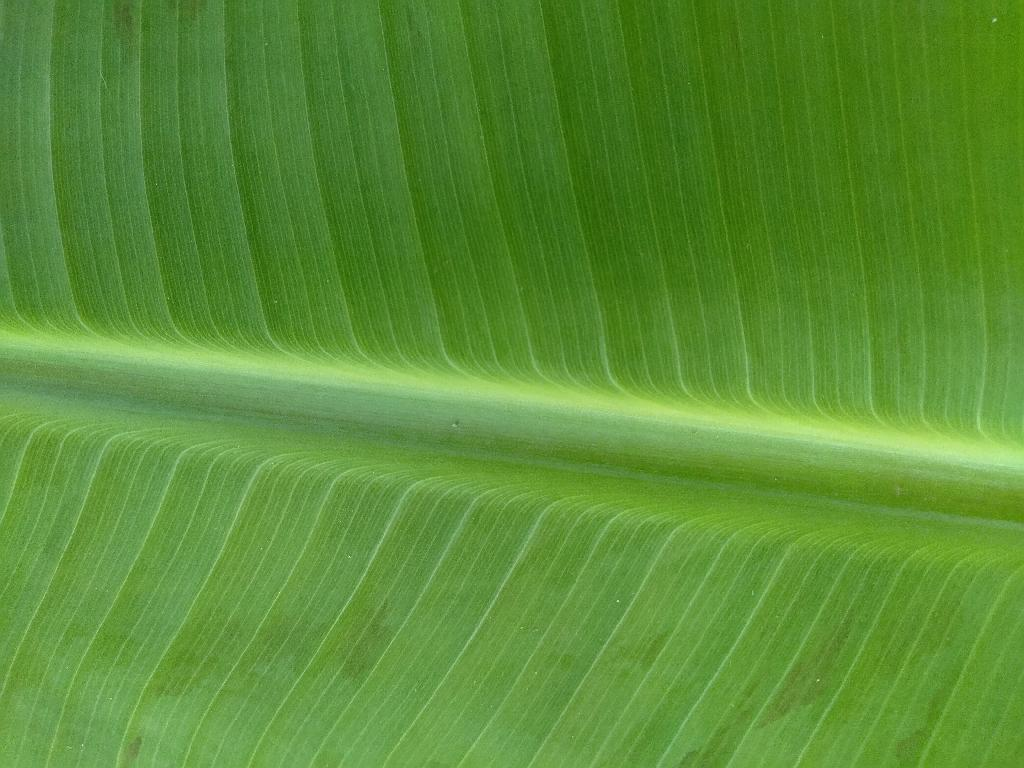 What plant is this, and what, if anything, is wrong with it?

banana, healthy
